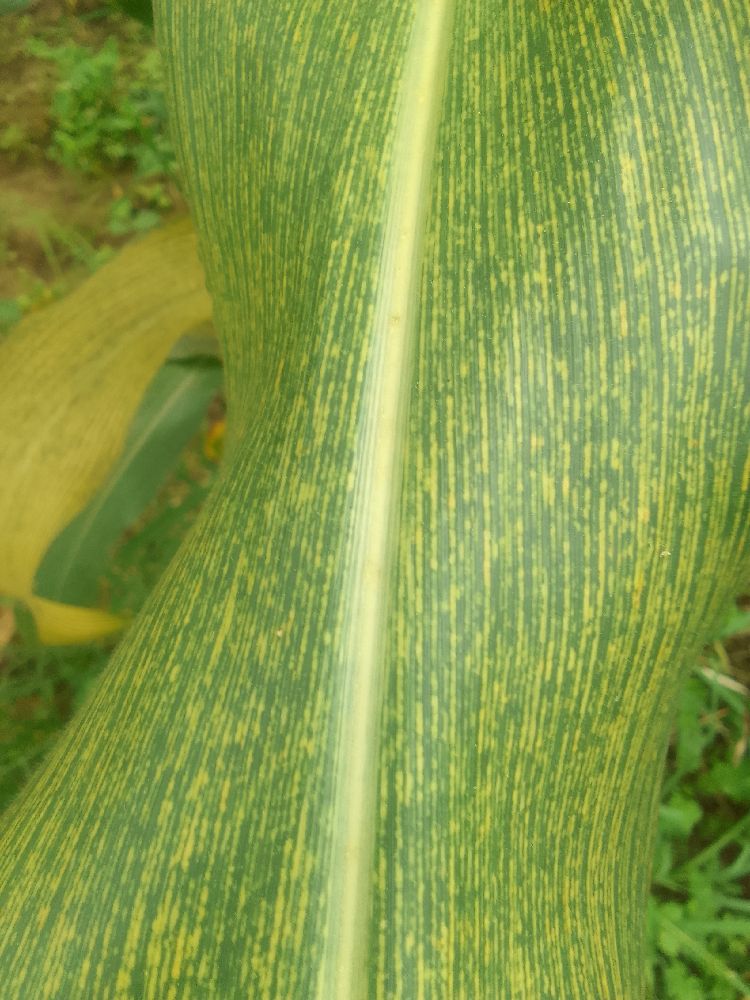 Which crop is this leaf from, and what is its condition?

maize, maize streak virus
